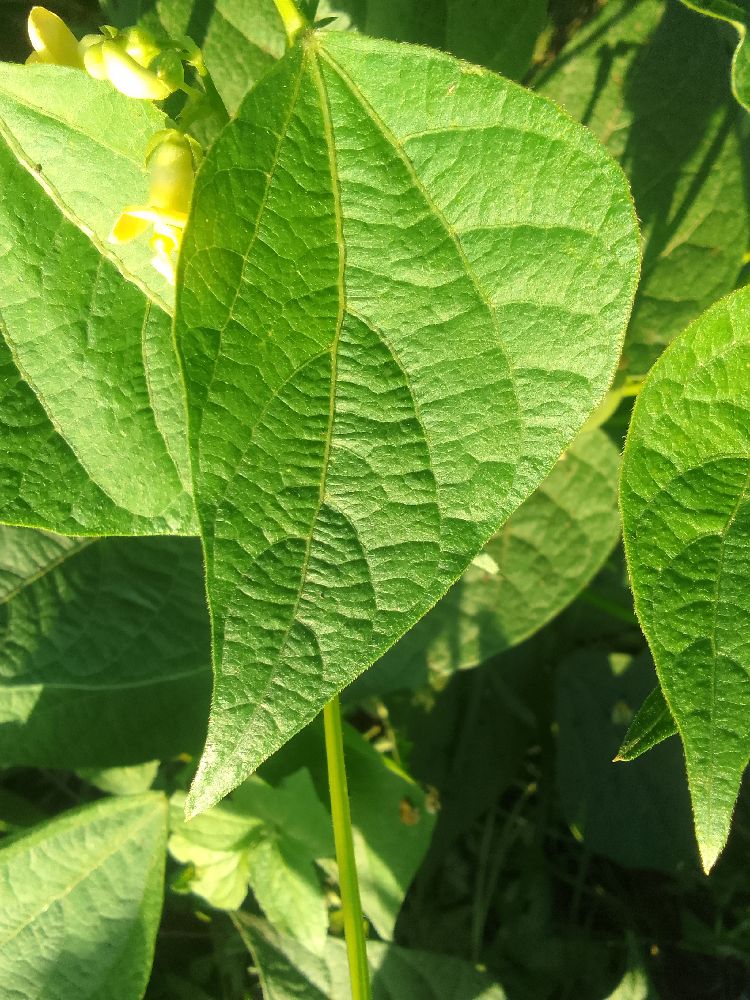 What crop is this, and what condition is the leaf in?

common bean, healthy
